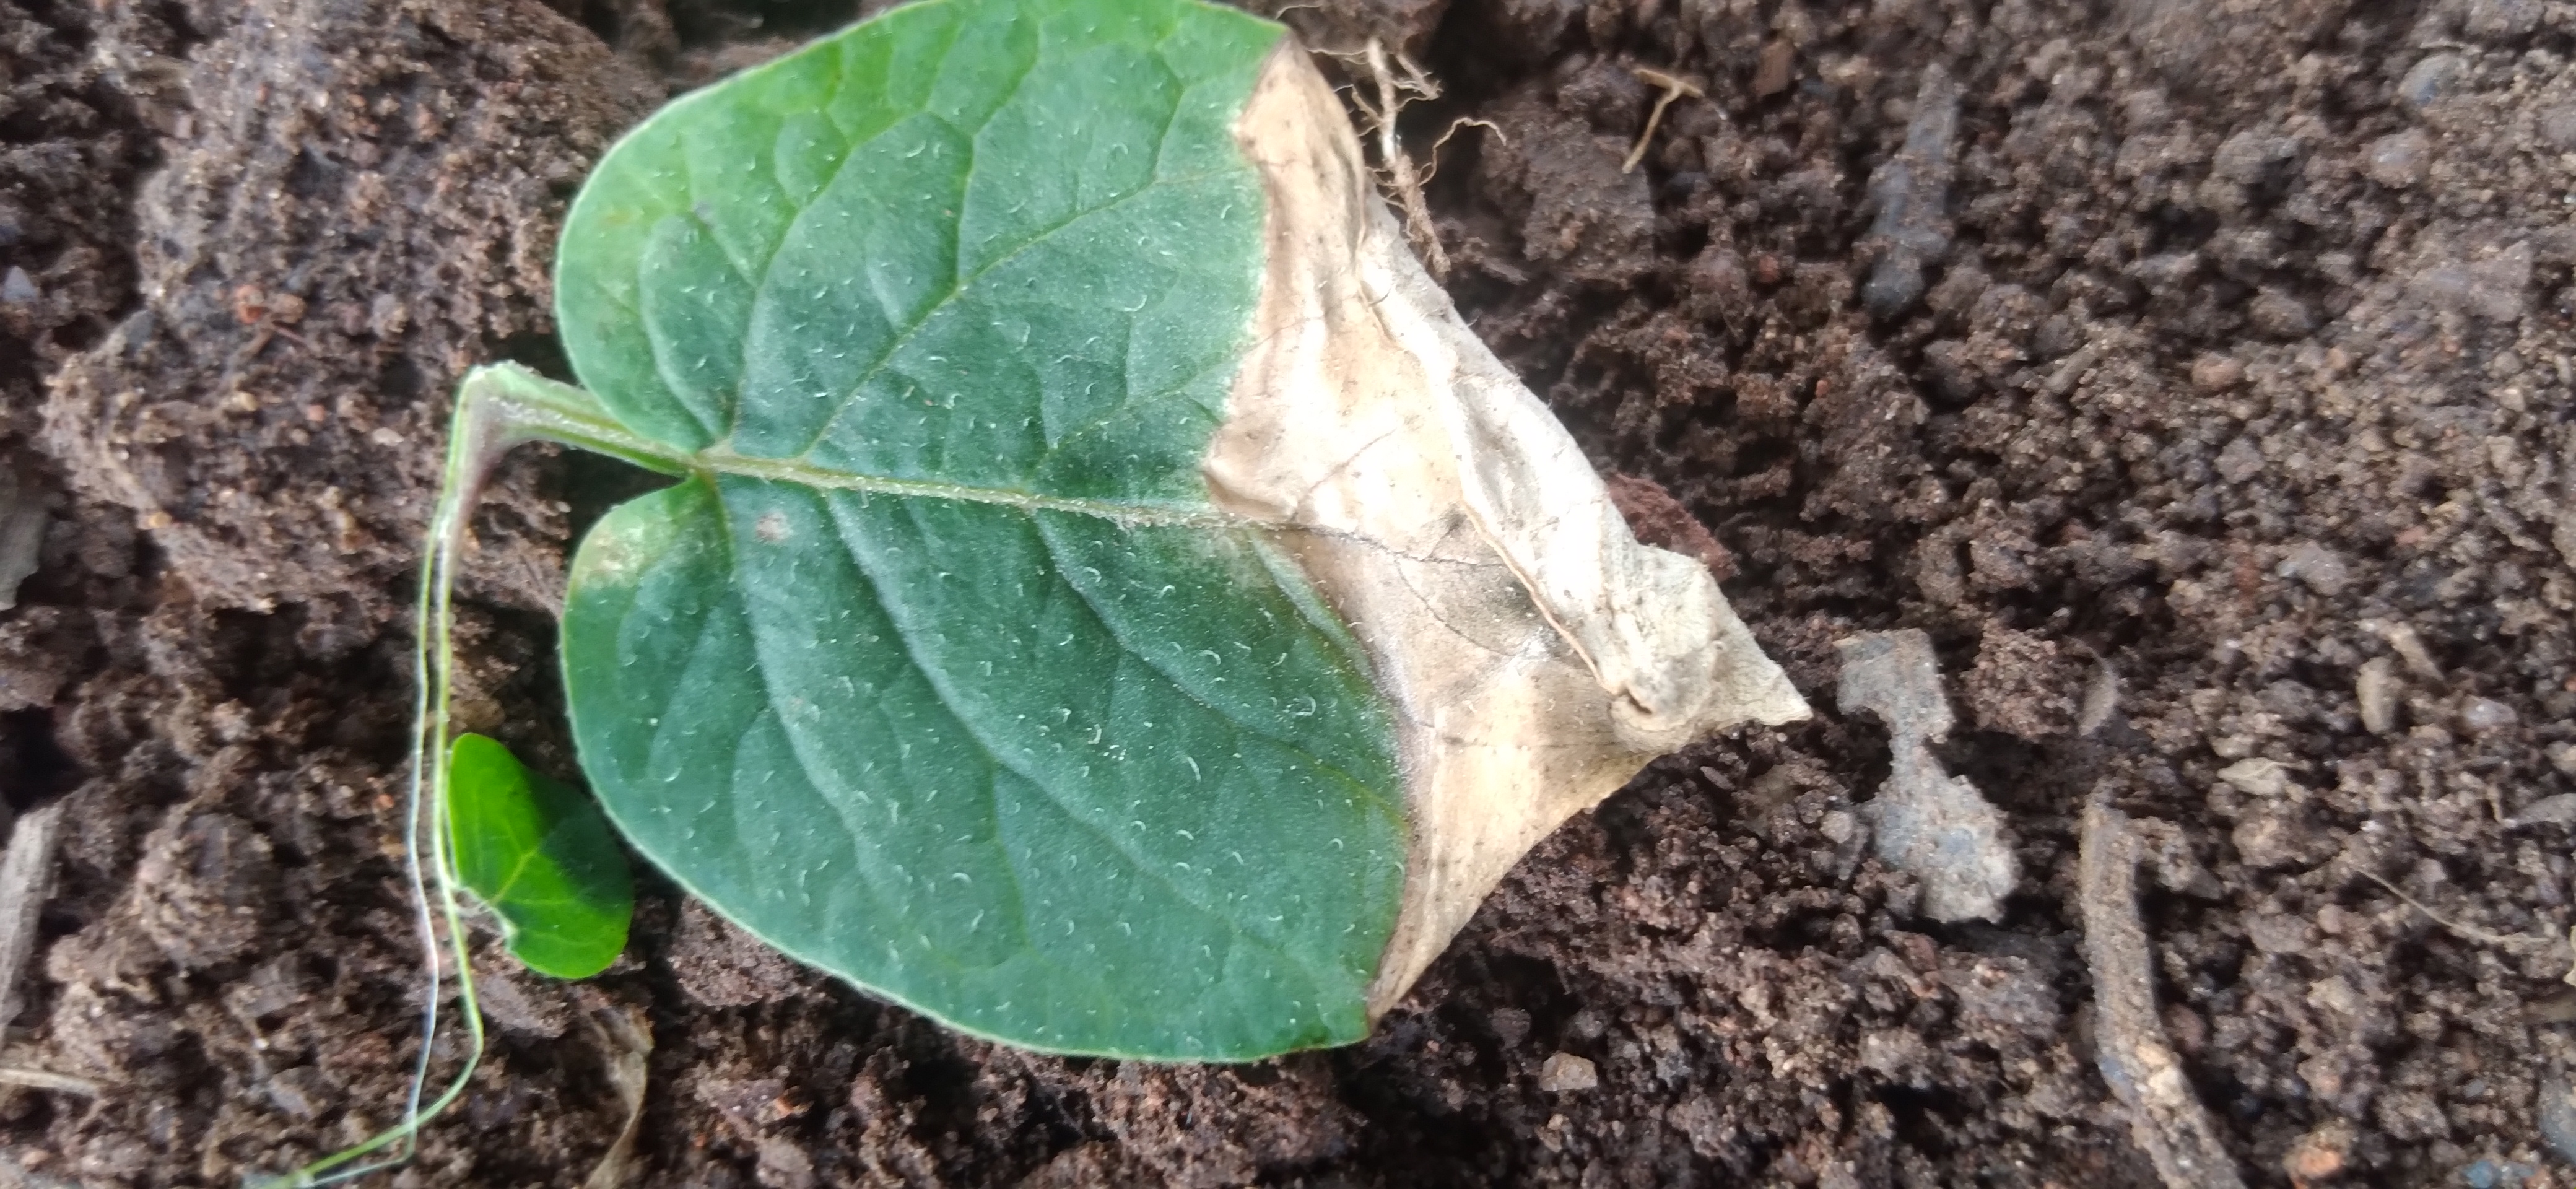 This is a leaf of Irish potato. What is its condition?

early blight
